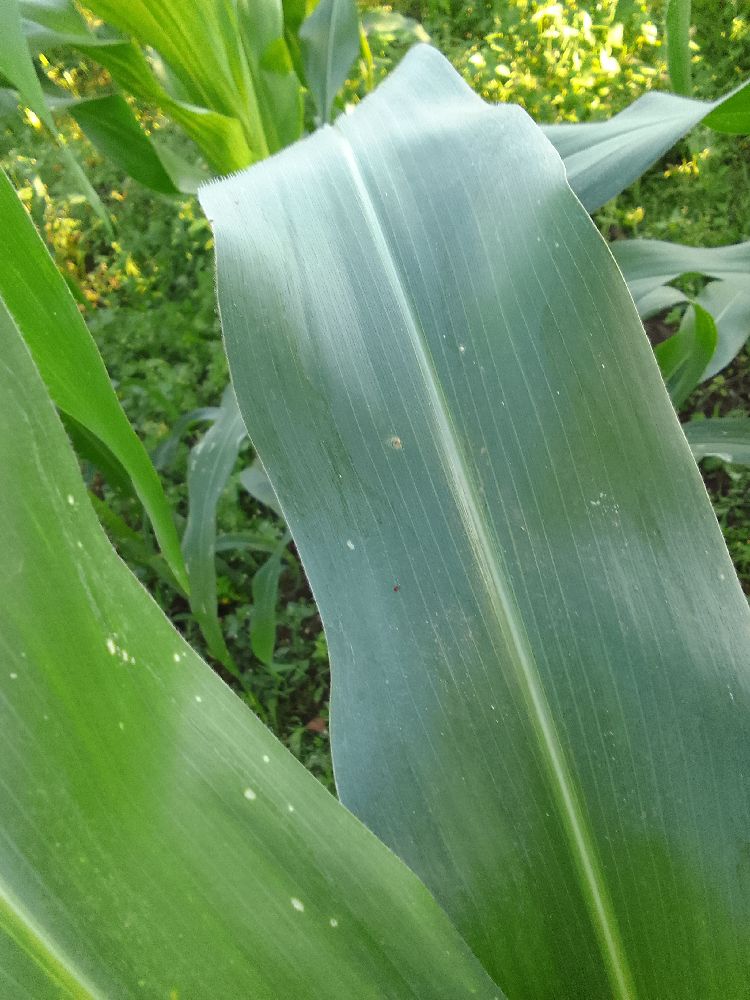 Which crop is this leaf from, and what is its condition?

maize, healthy
